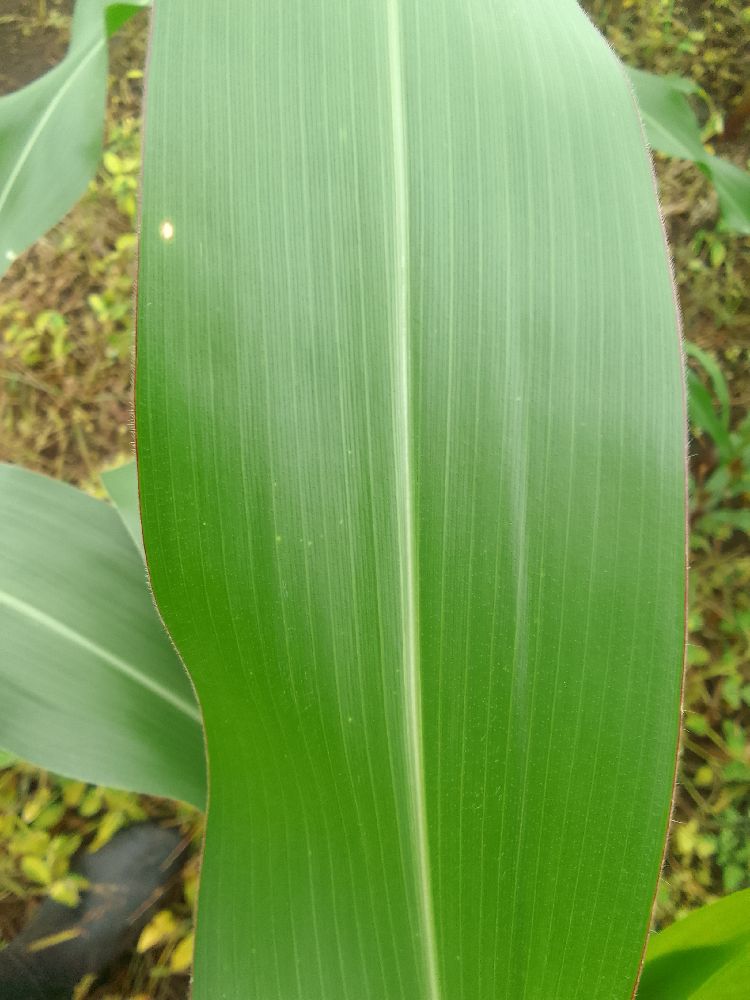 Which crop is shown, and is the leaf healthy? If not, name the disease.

maize, healthy
